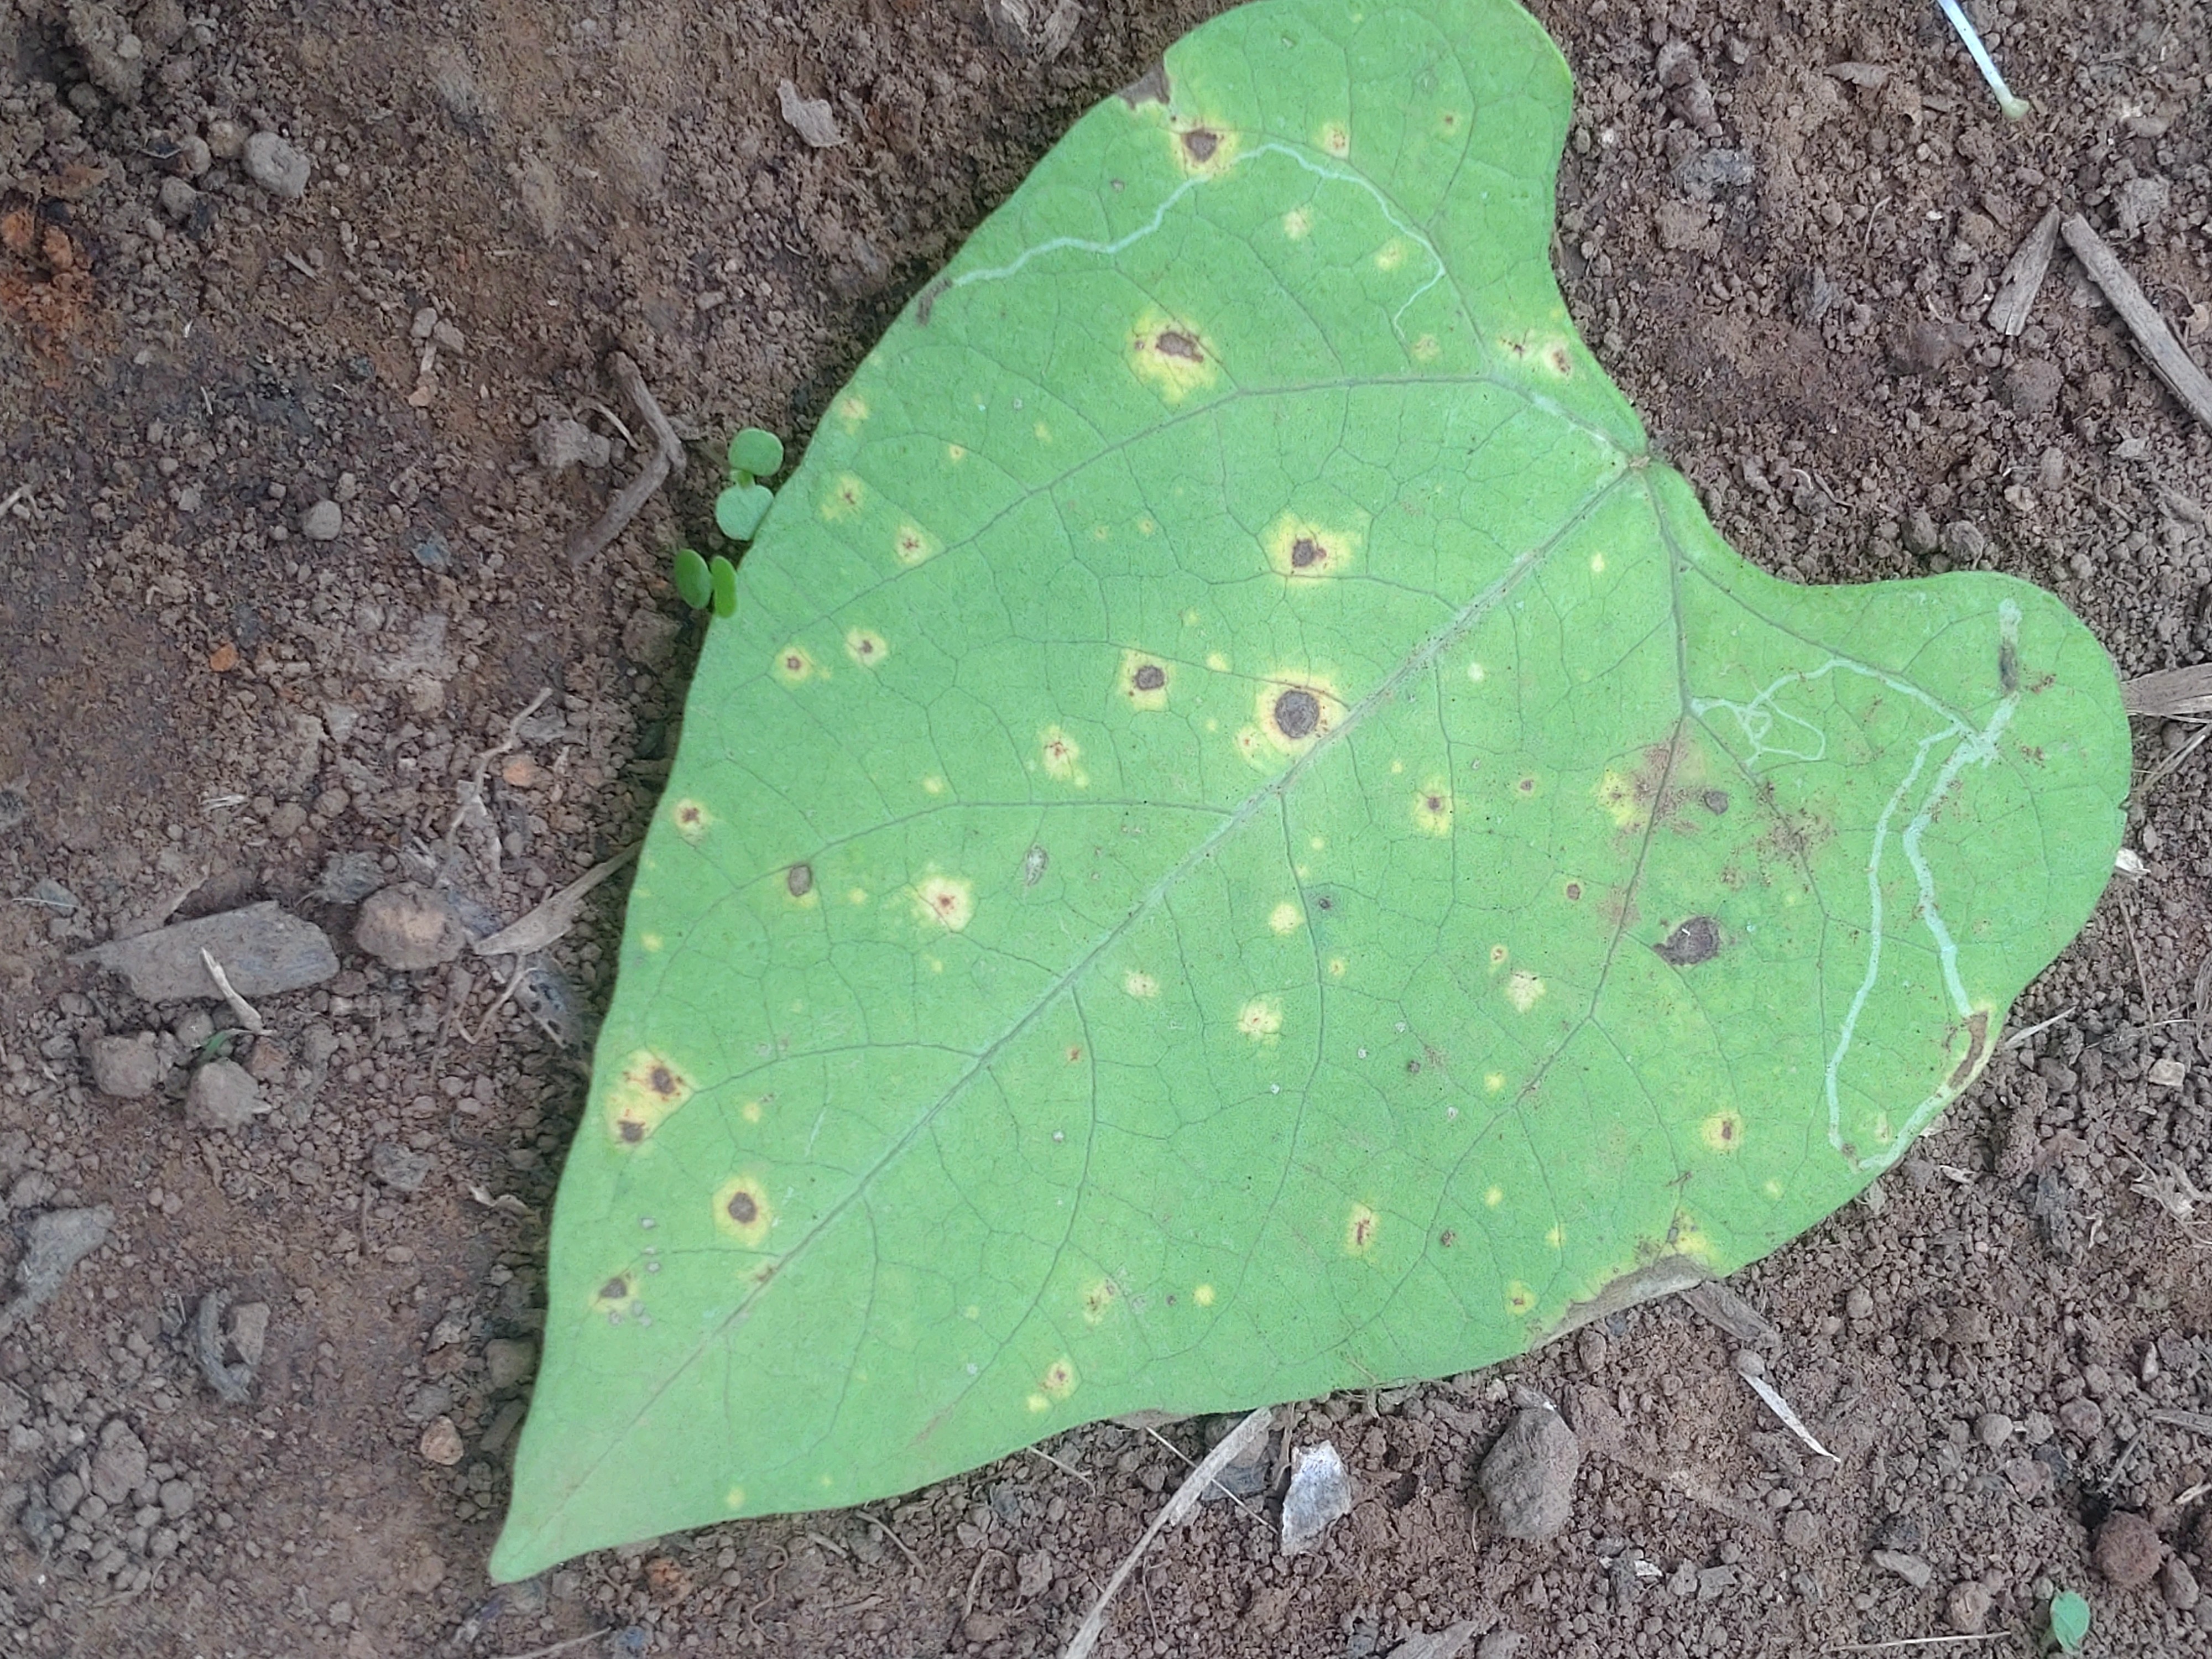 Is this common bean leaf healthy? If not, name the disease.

rust
